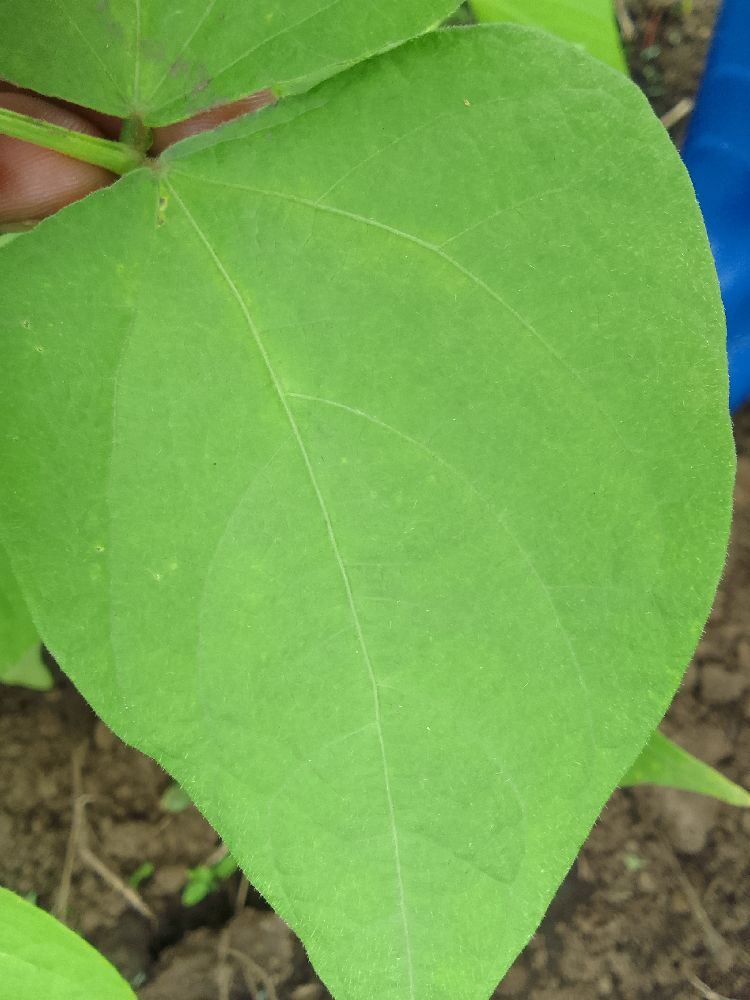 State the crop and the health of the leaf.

common bean, healthy
